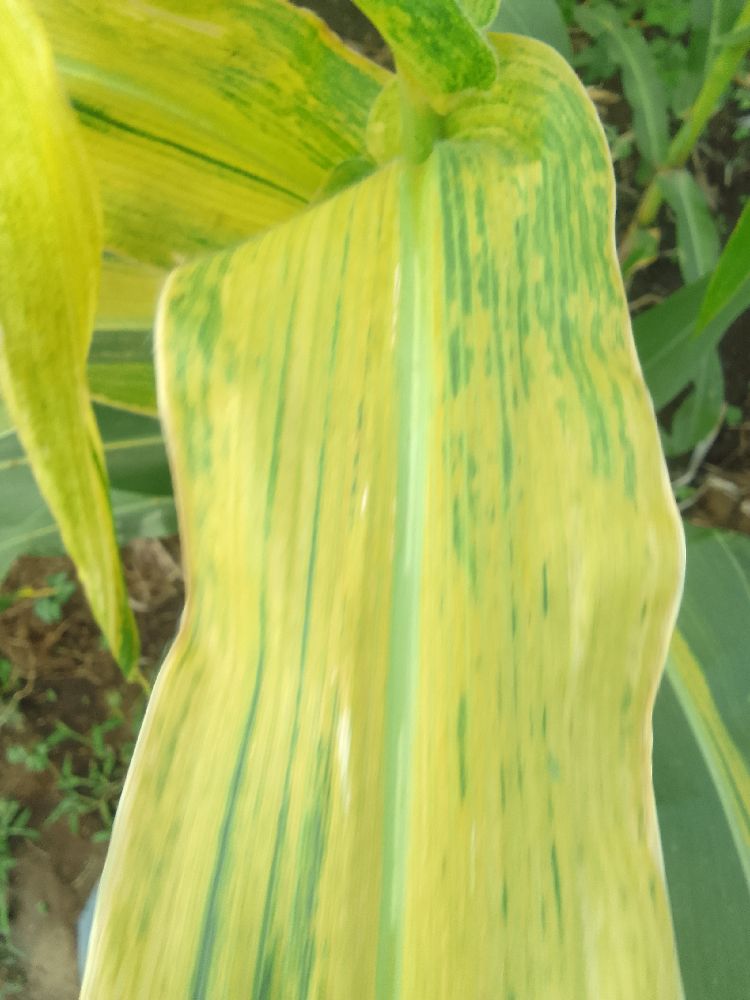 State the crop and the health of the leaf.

maize, maize lethal necrosis
